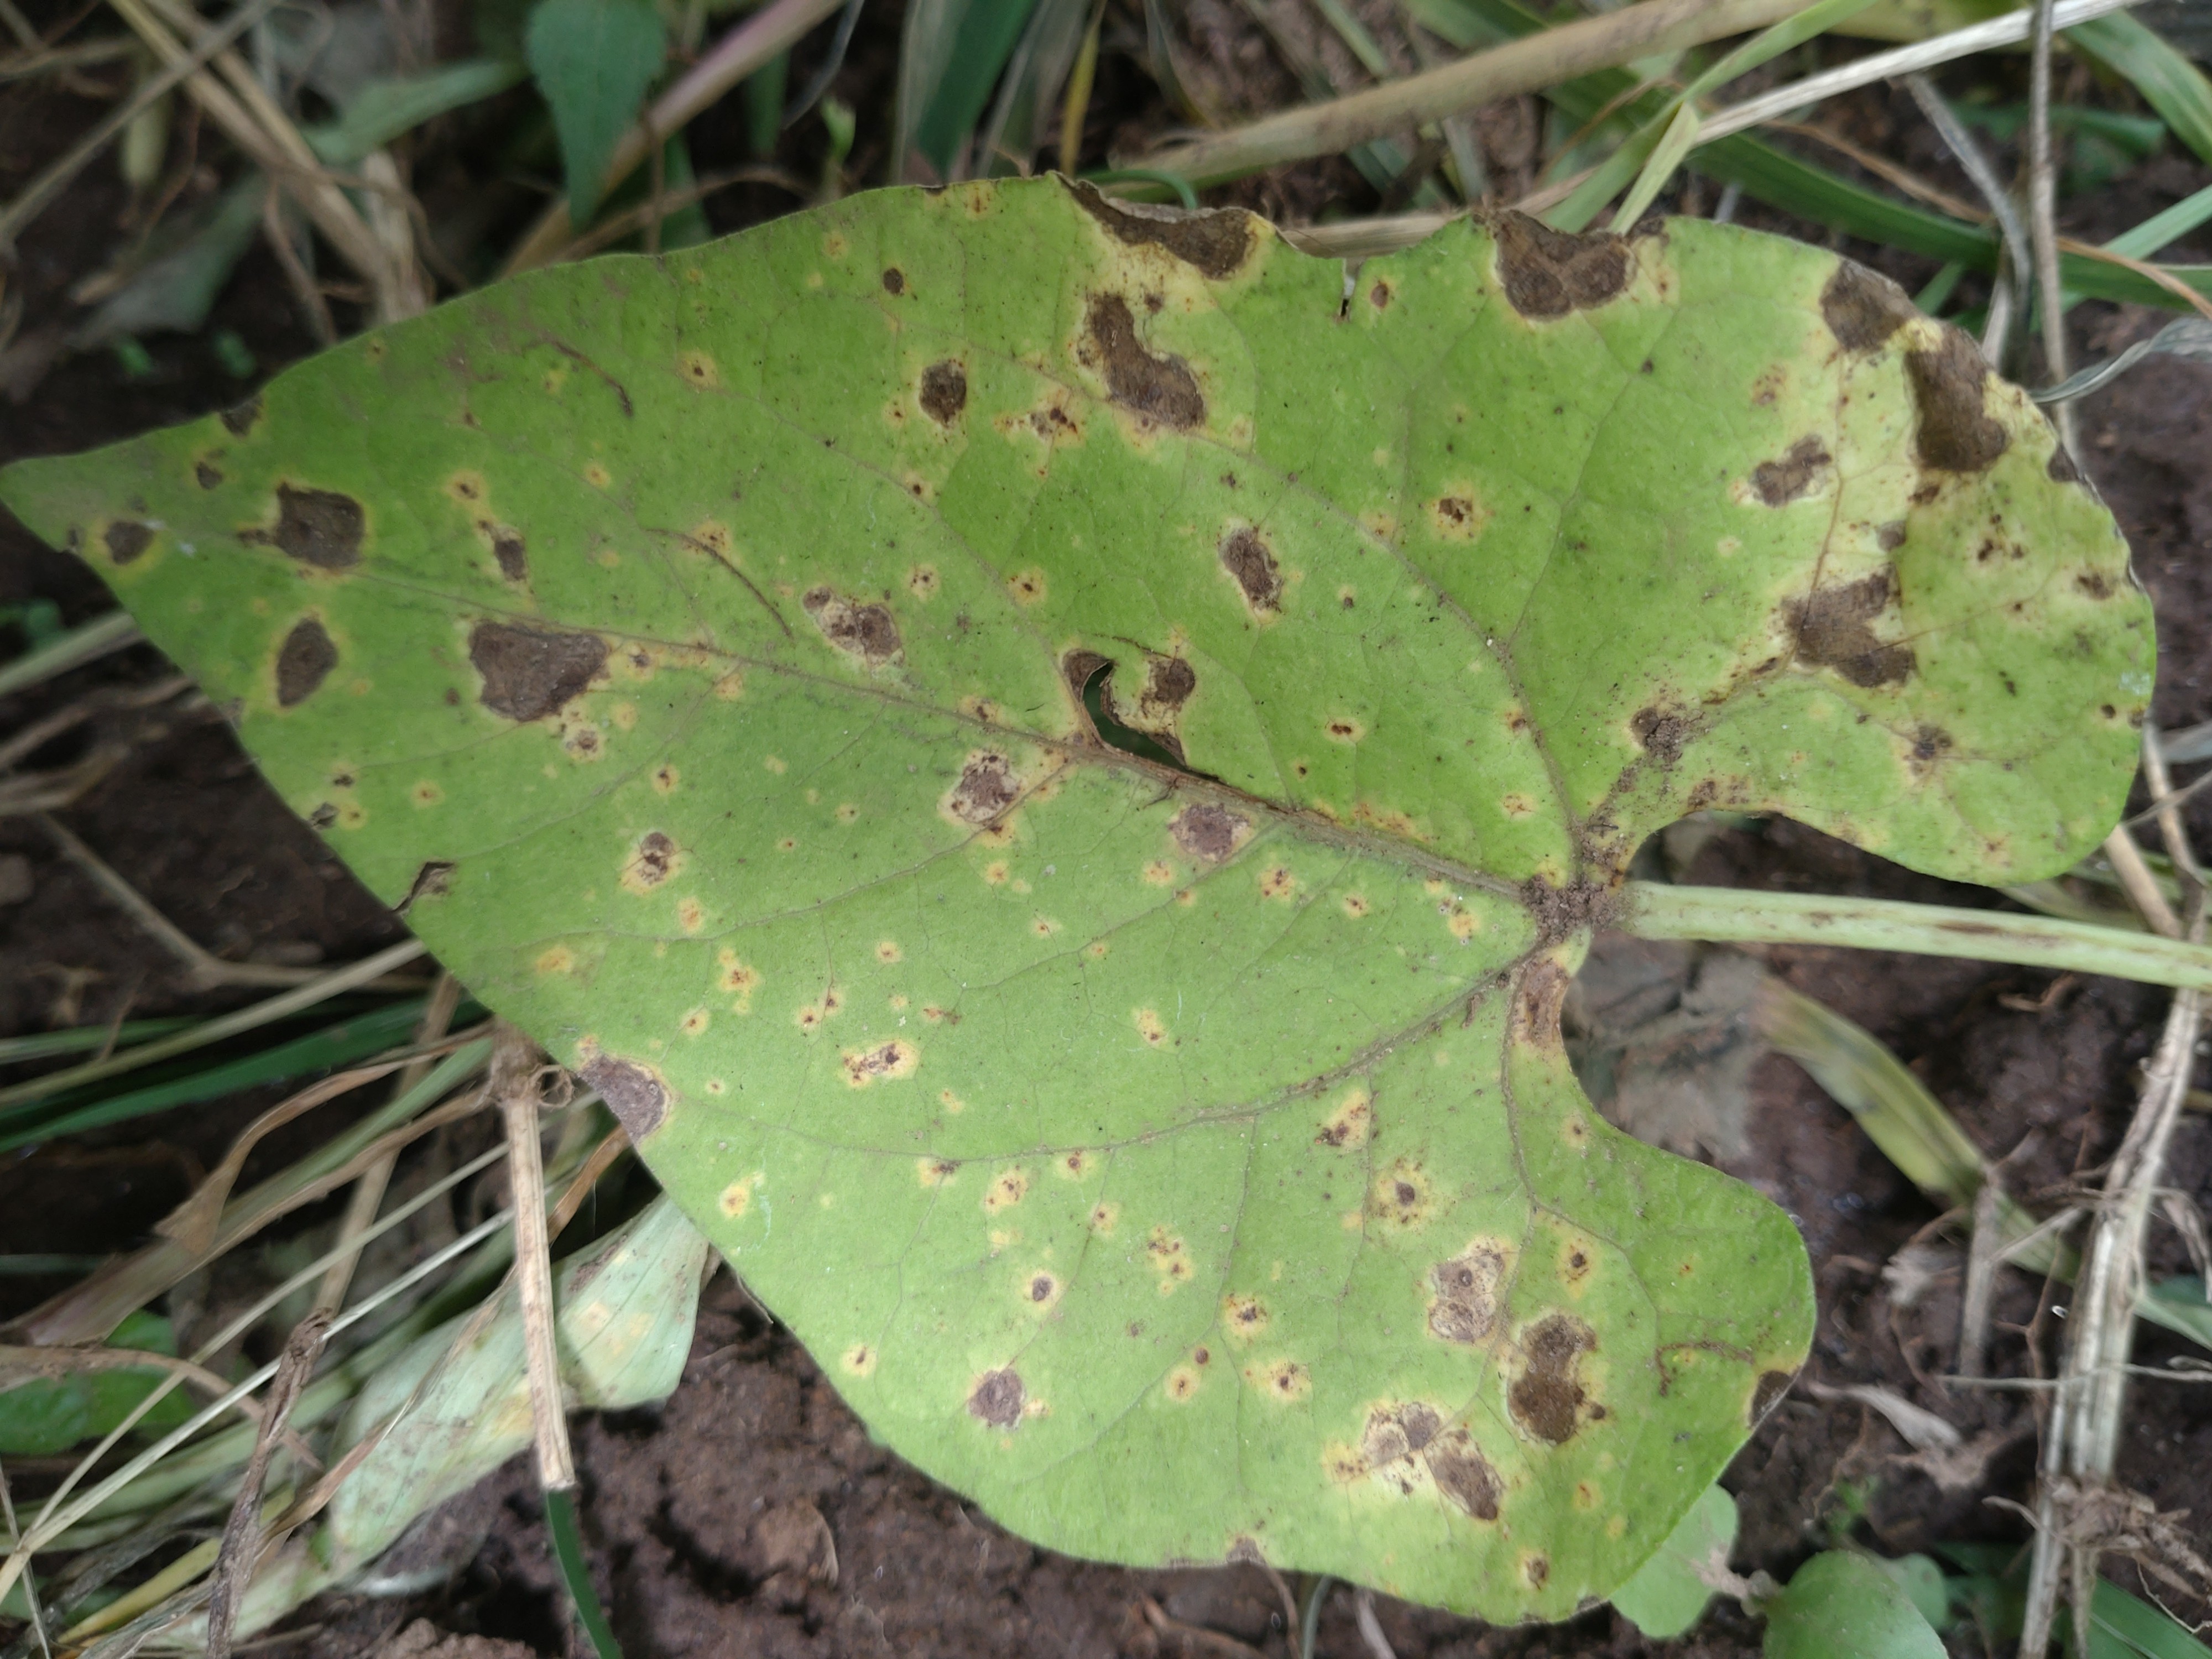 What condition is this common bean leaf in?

rust
